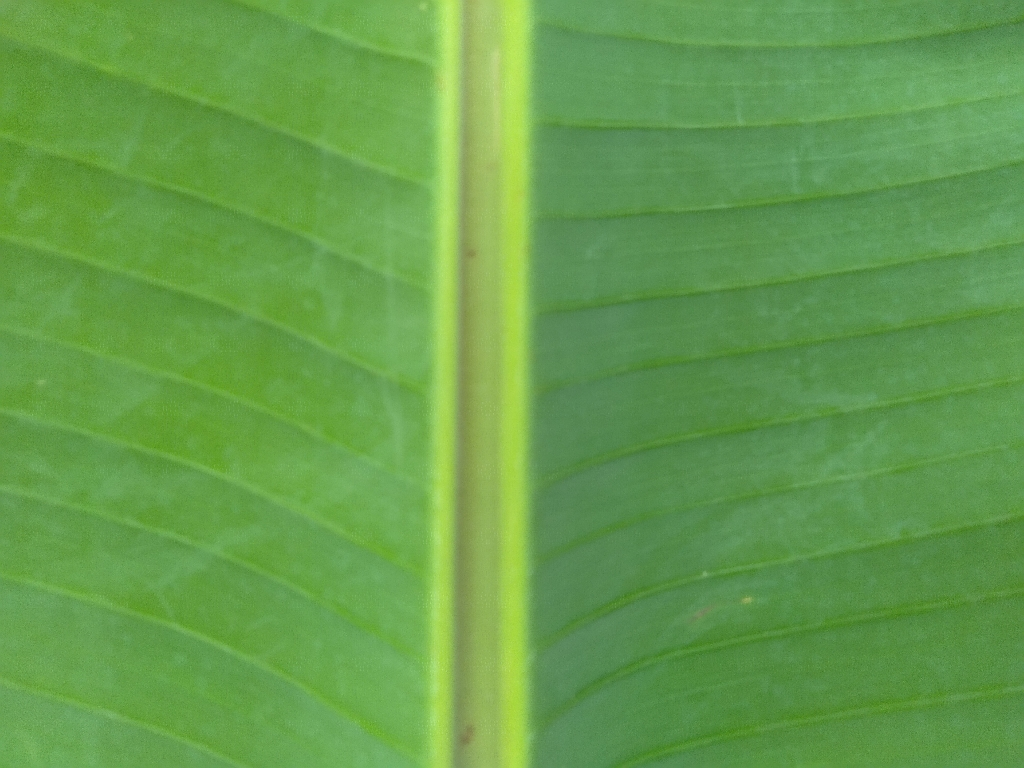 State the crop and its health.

banana, healthy
